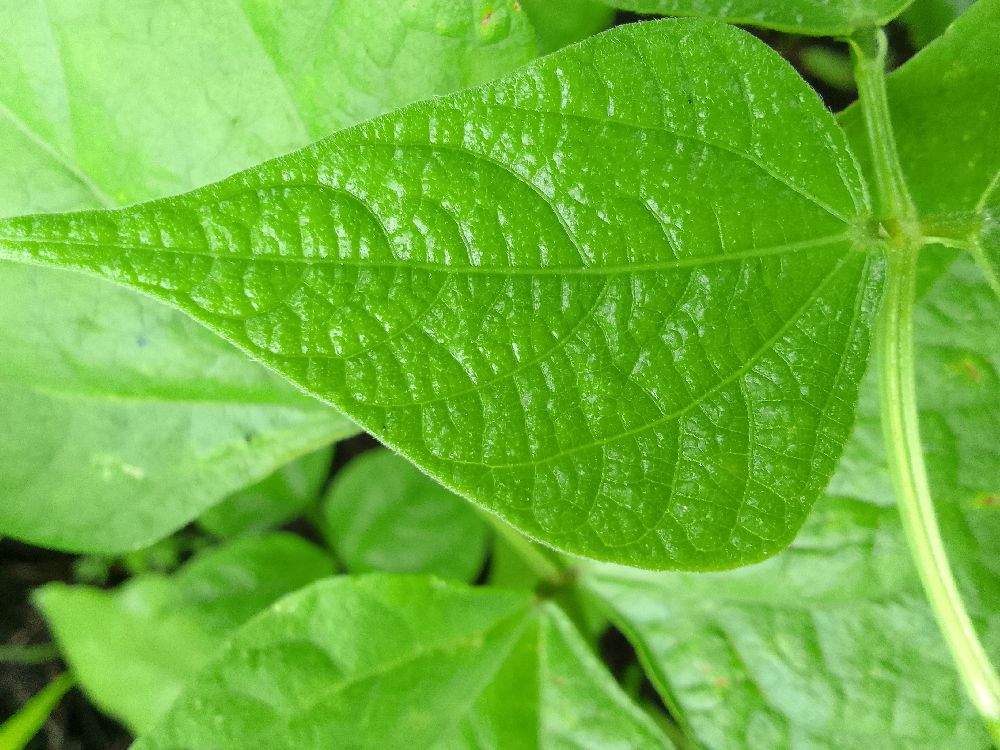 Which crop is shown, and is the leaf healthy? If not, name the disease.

common bean, healthy
